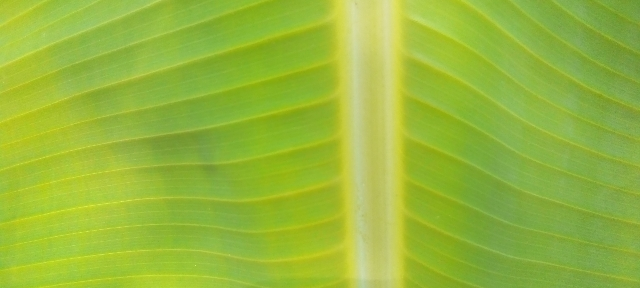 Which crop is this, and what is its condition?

banana, healthy
